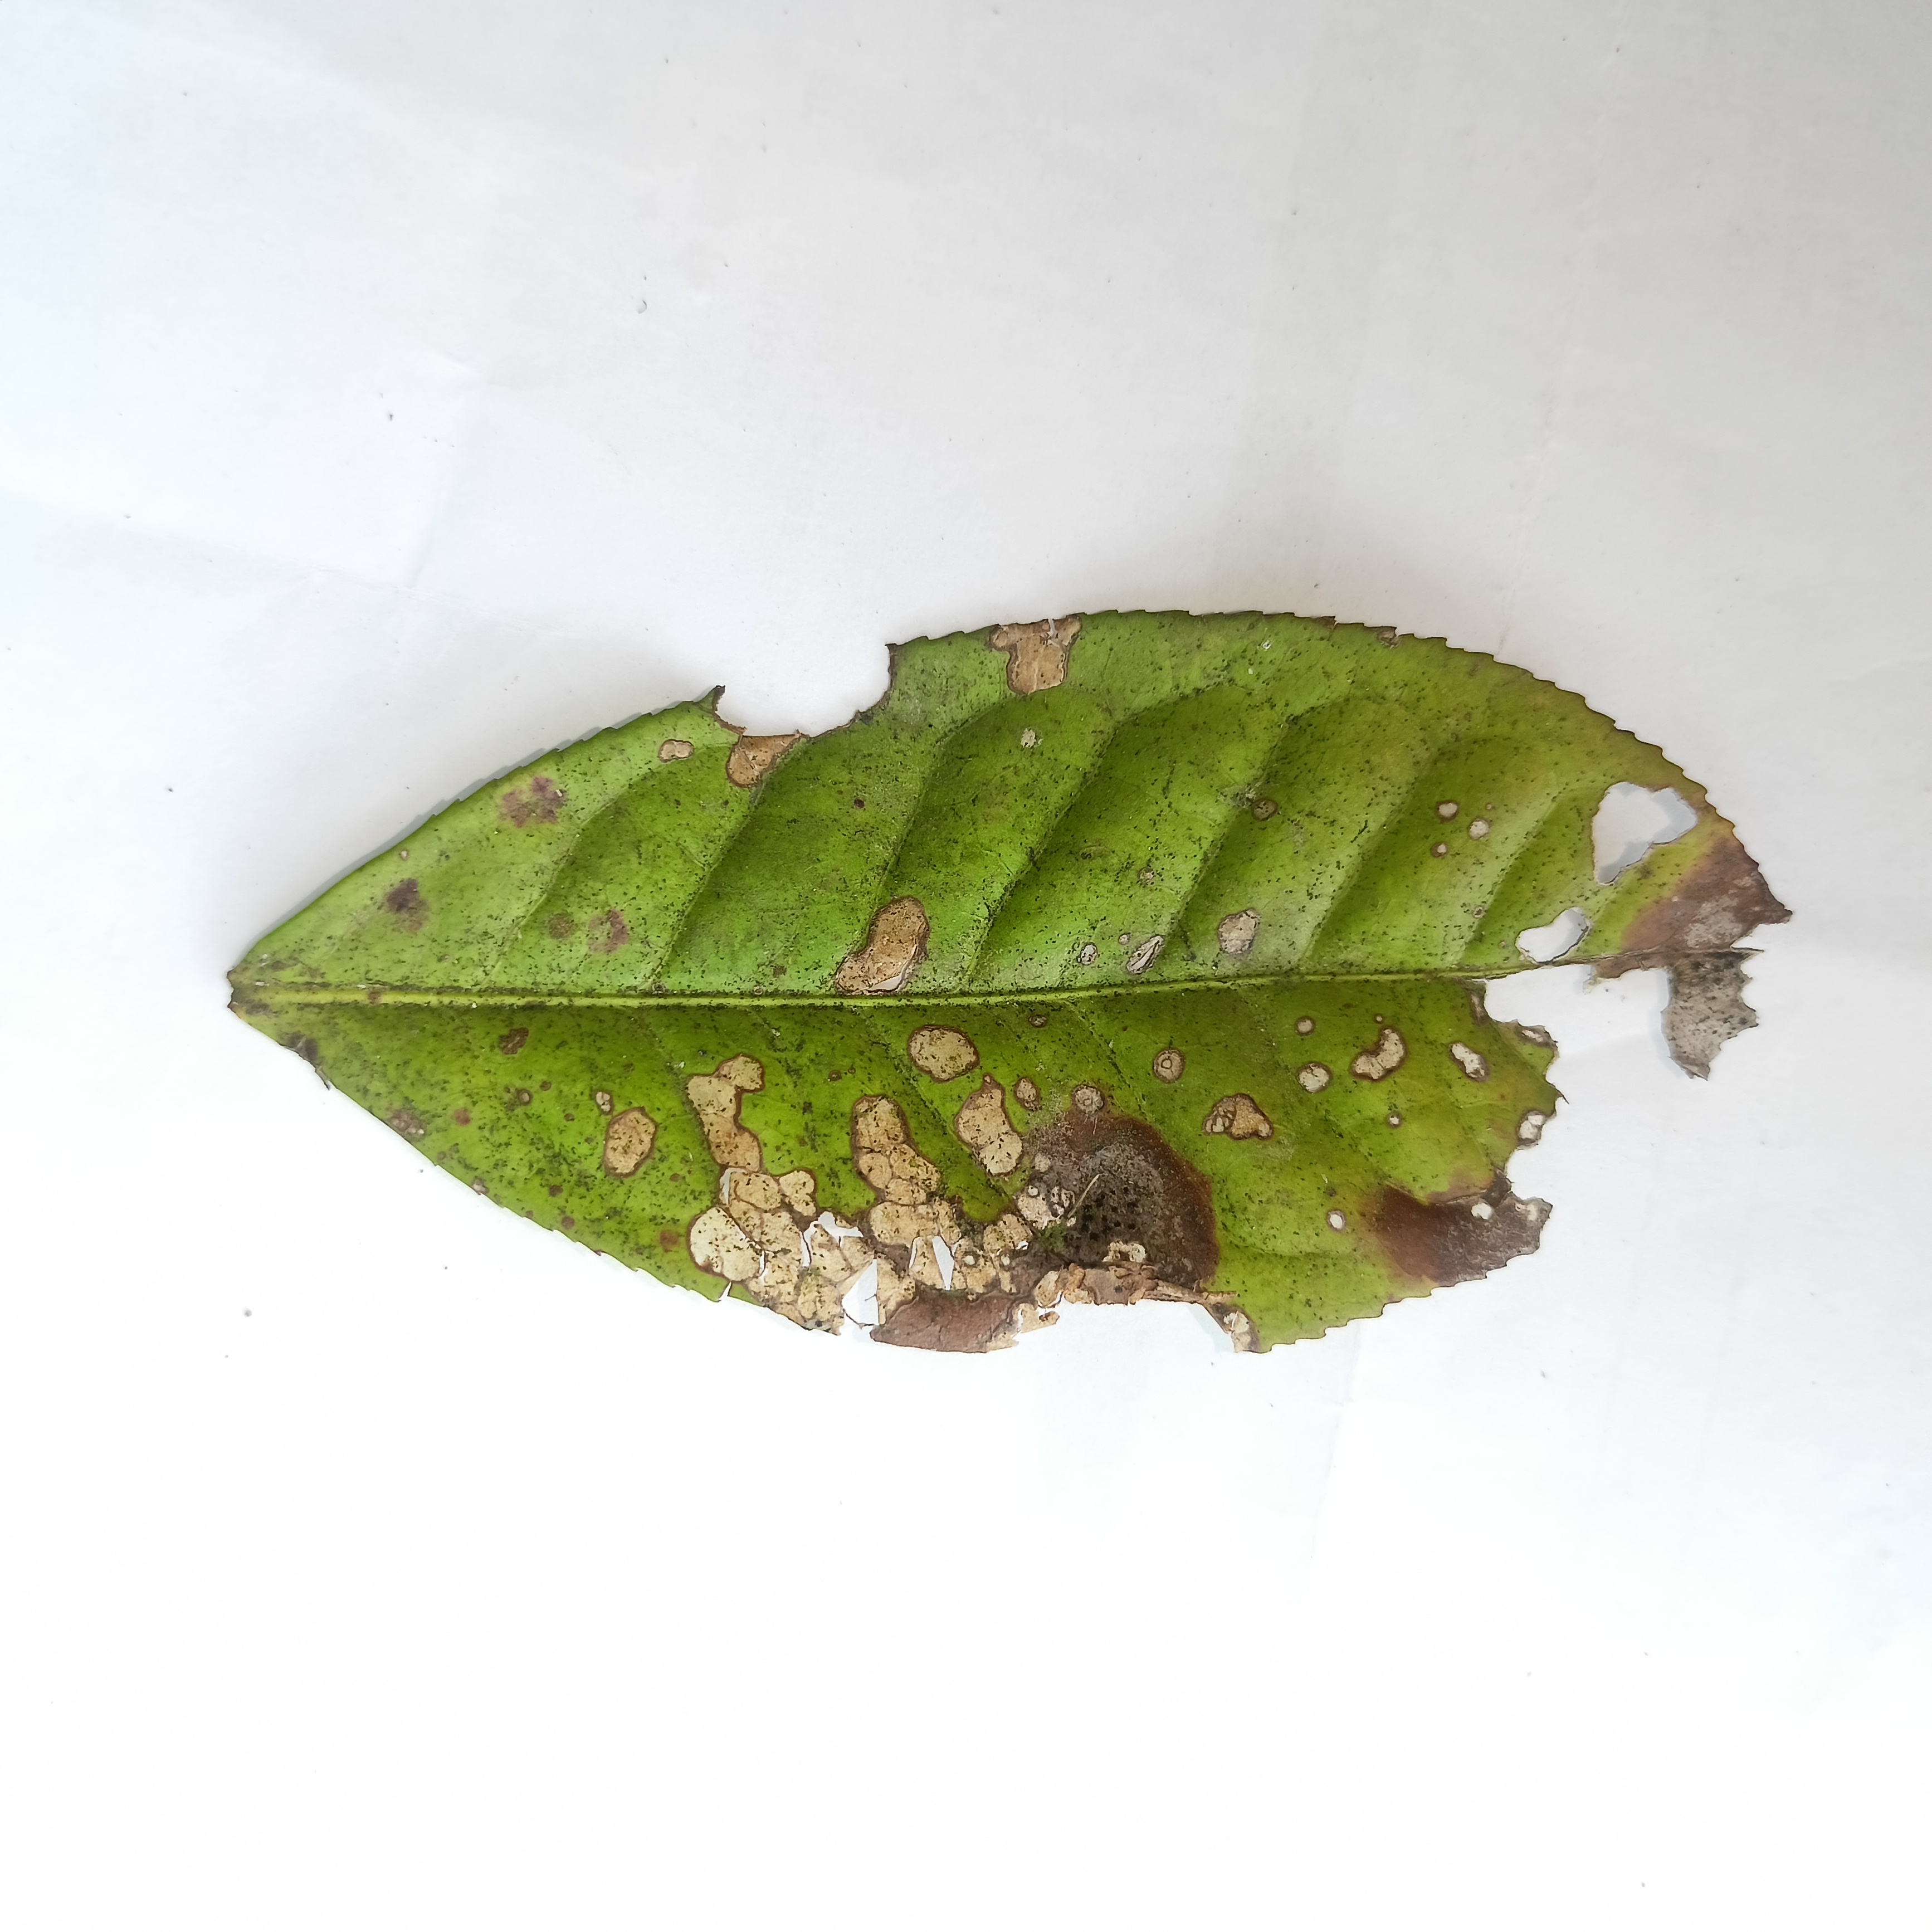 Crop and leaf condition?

tea, brown blight
